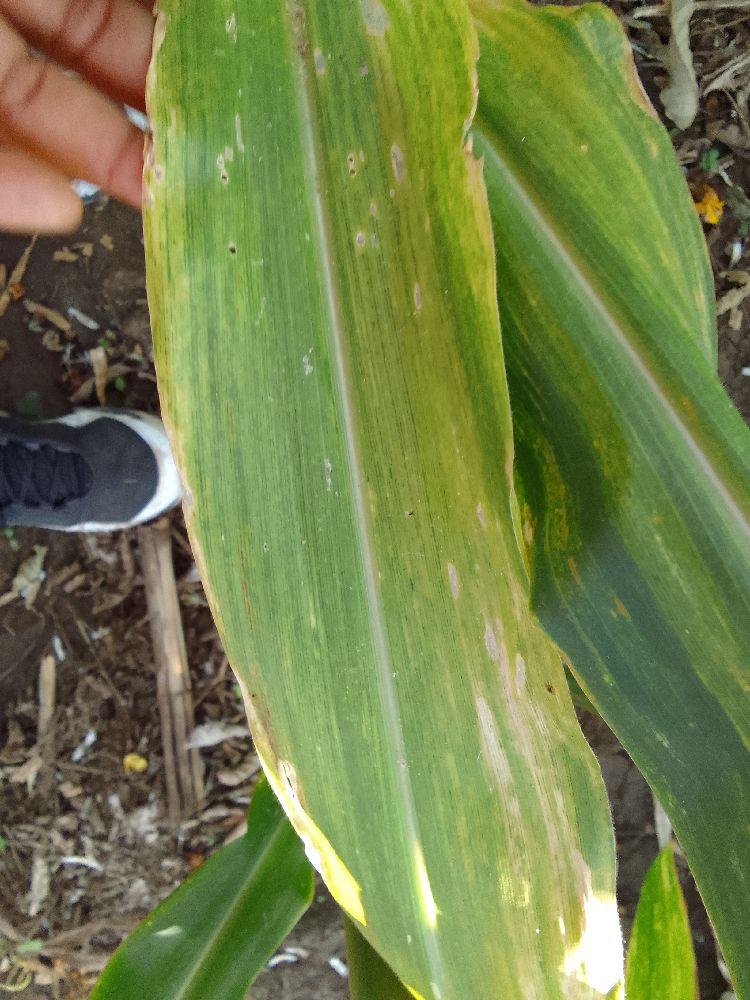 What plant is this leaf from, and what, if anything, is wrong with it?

maize, maize lethal necrosis
